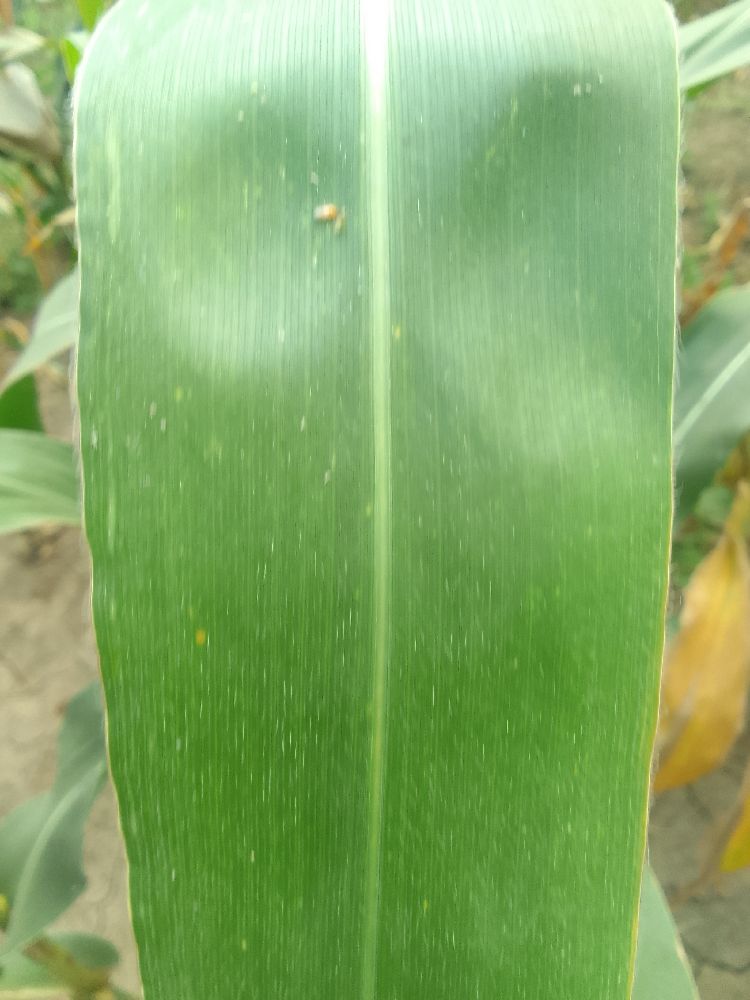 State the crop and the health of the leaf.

maize, healthy
